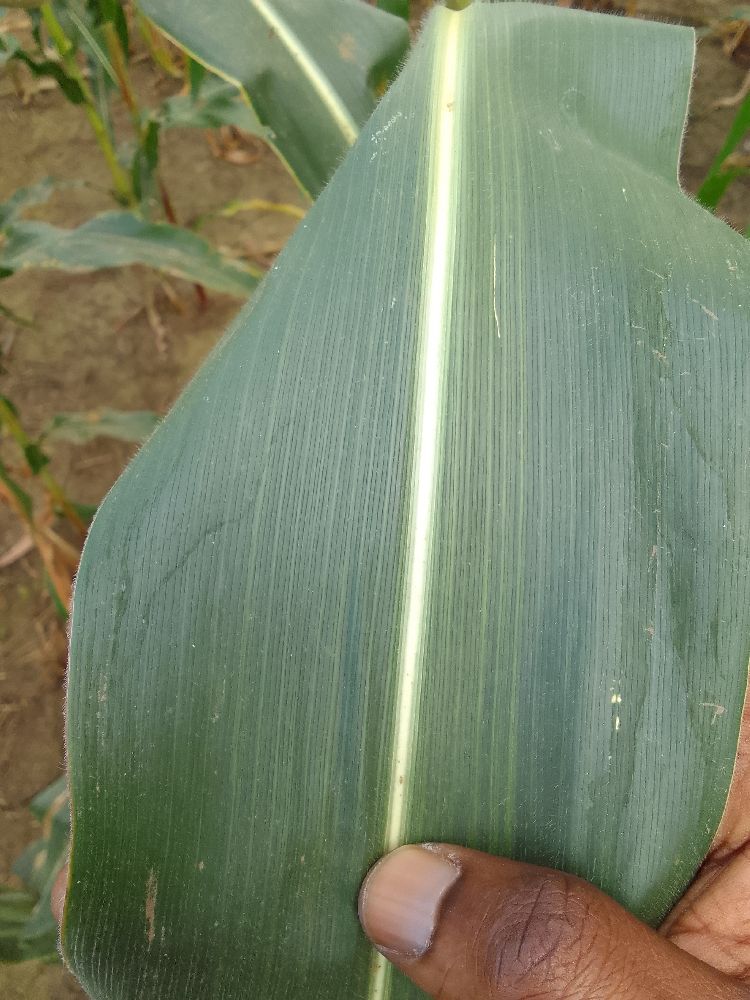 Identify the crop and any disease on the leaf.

maize, healthy
